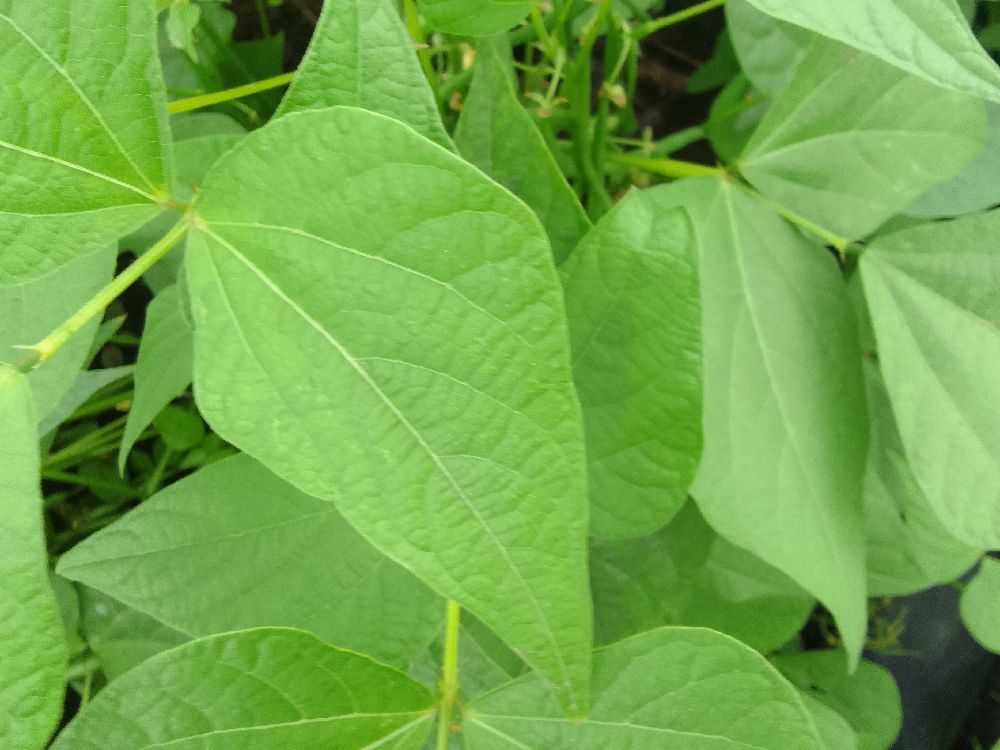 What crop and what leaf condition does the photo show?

common bean, healthy
